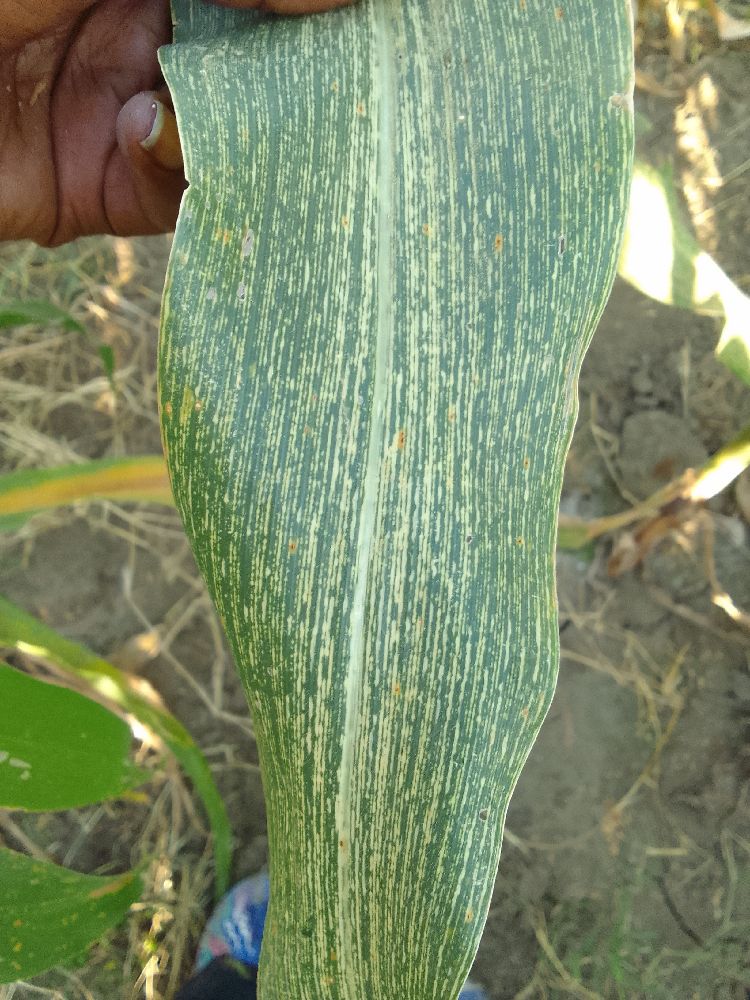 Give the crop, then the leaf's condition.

maize, maize streak virus
